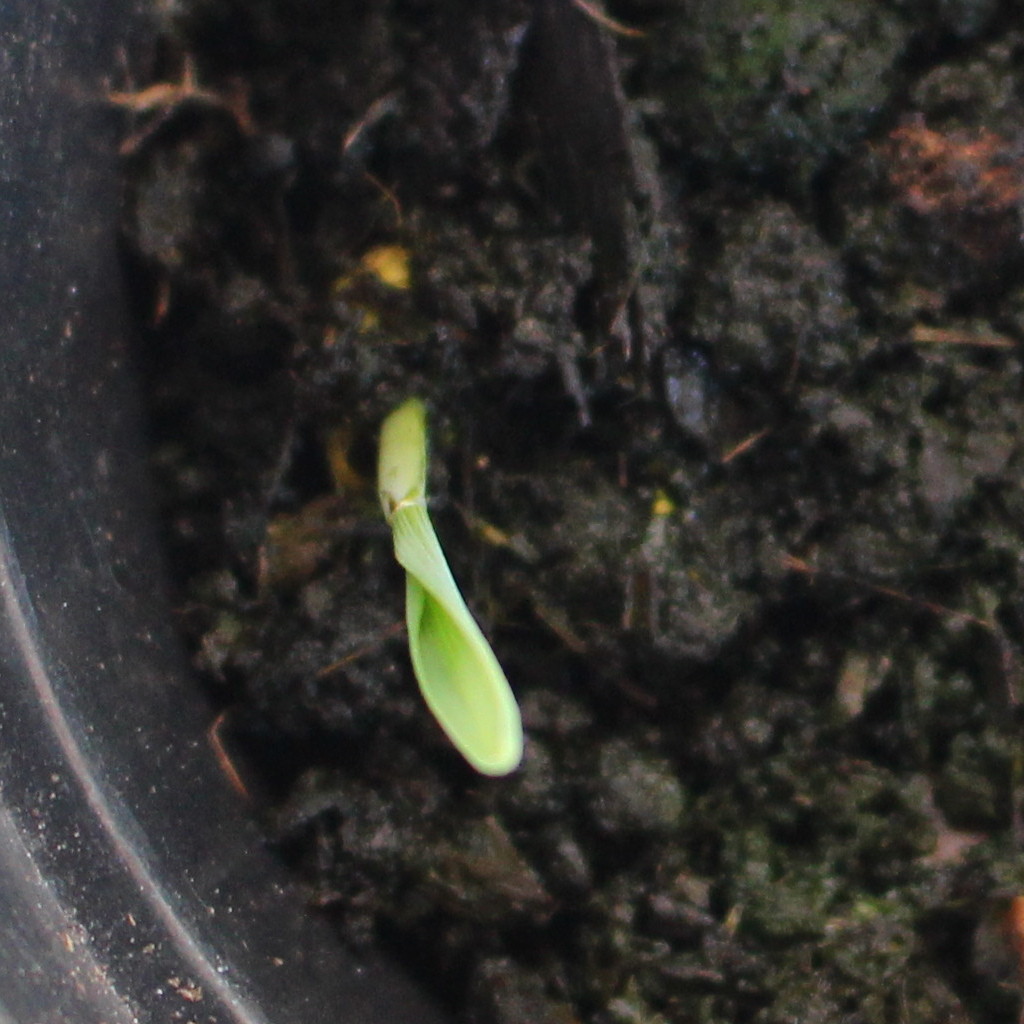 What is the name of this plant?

Avena sterilis
